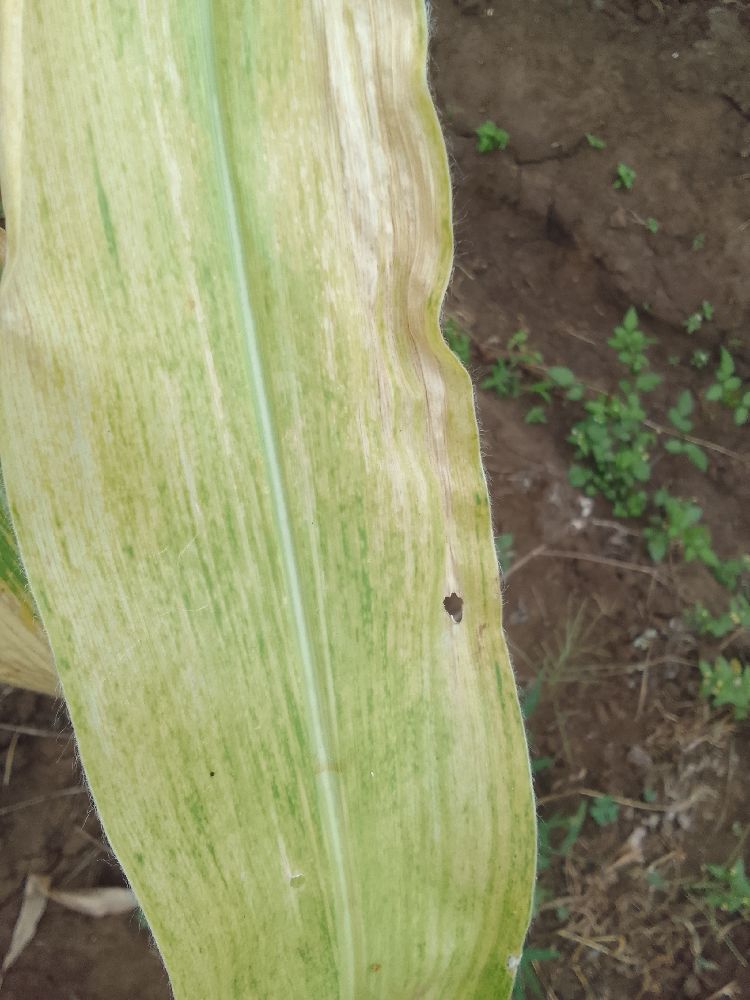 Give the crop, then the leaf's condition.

maize, maize lethal necrosis
